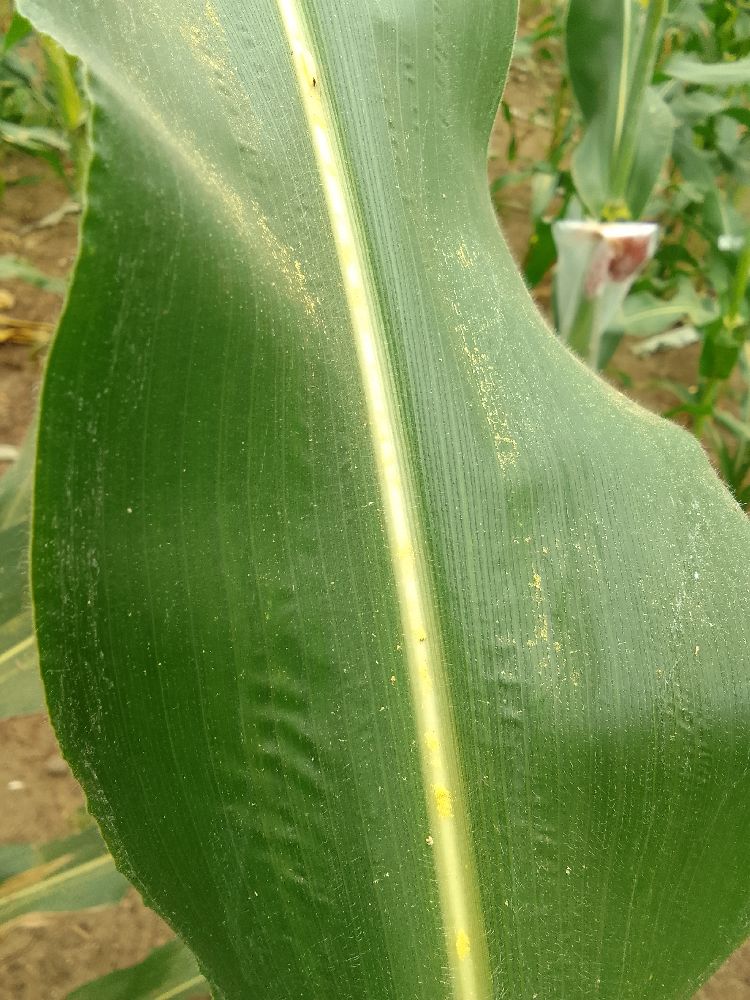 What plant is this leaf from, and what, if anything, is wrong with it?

maize, healthy
